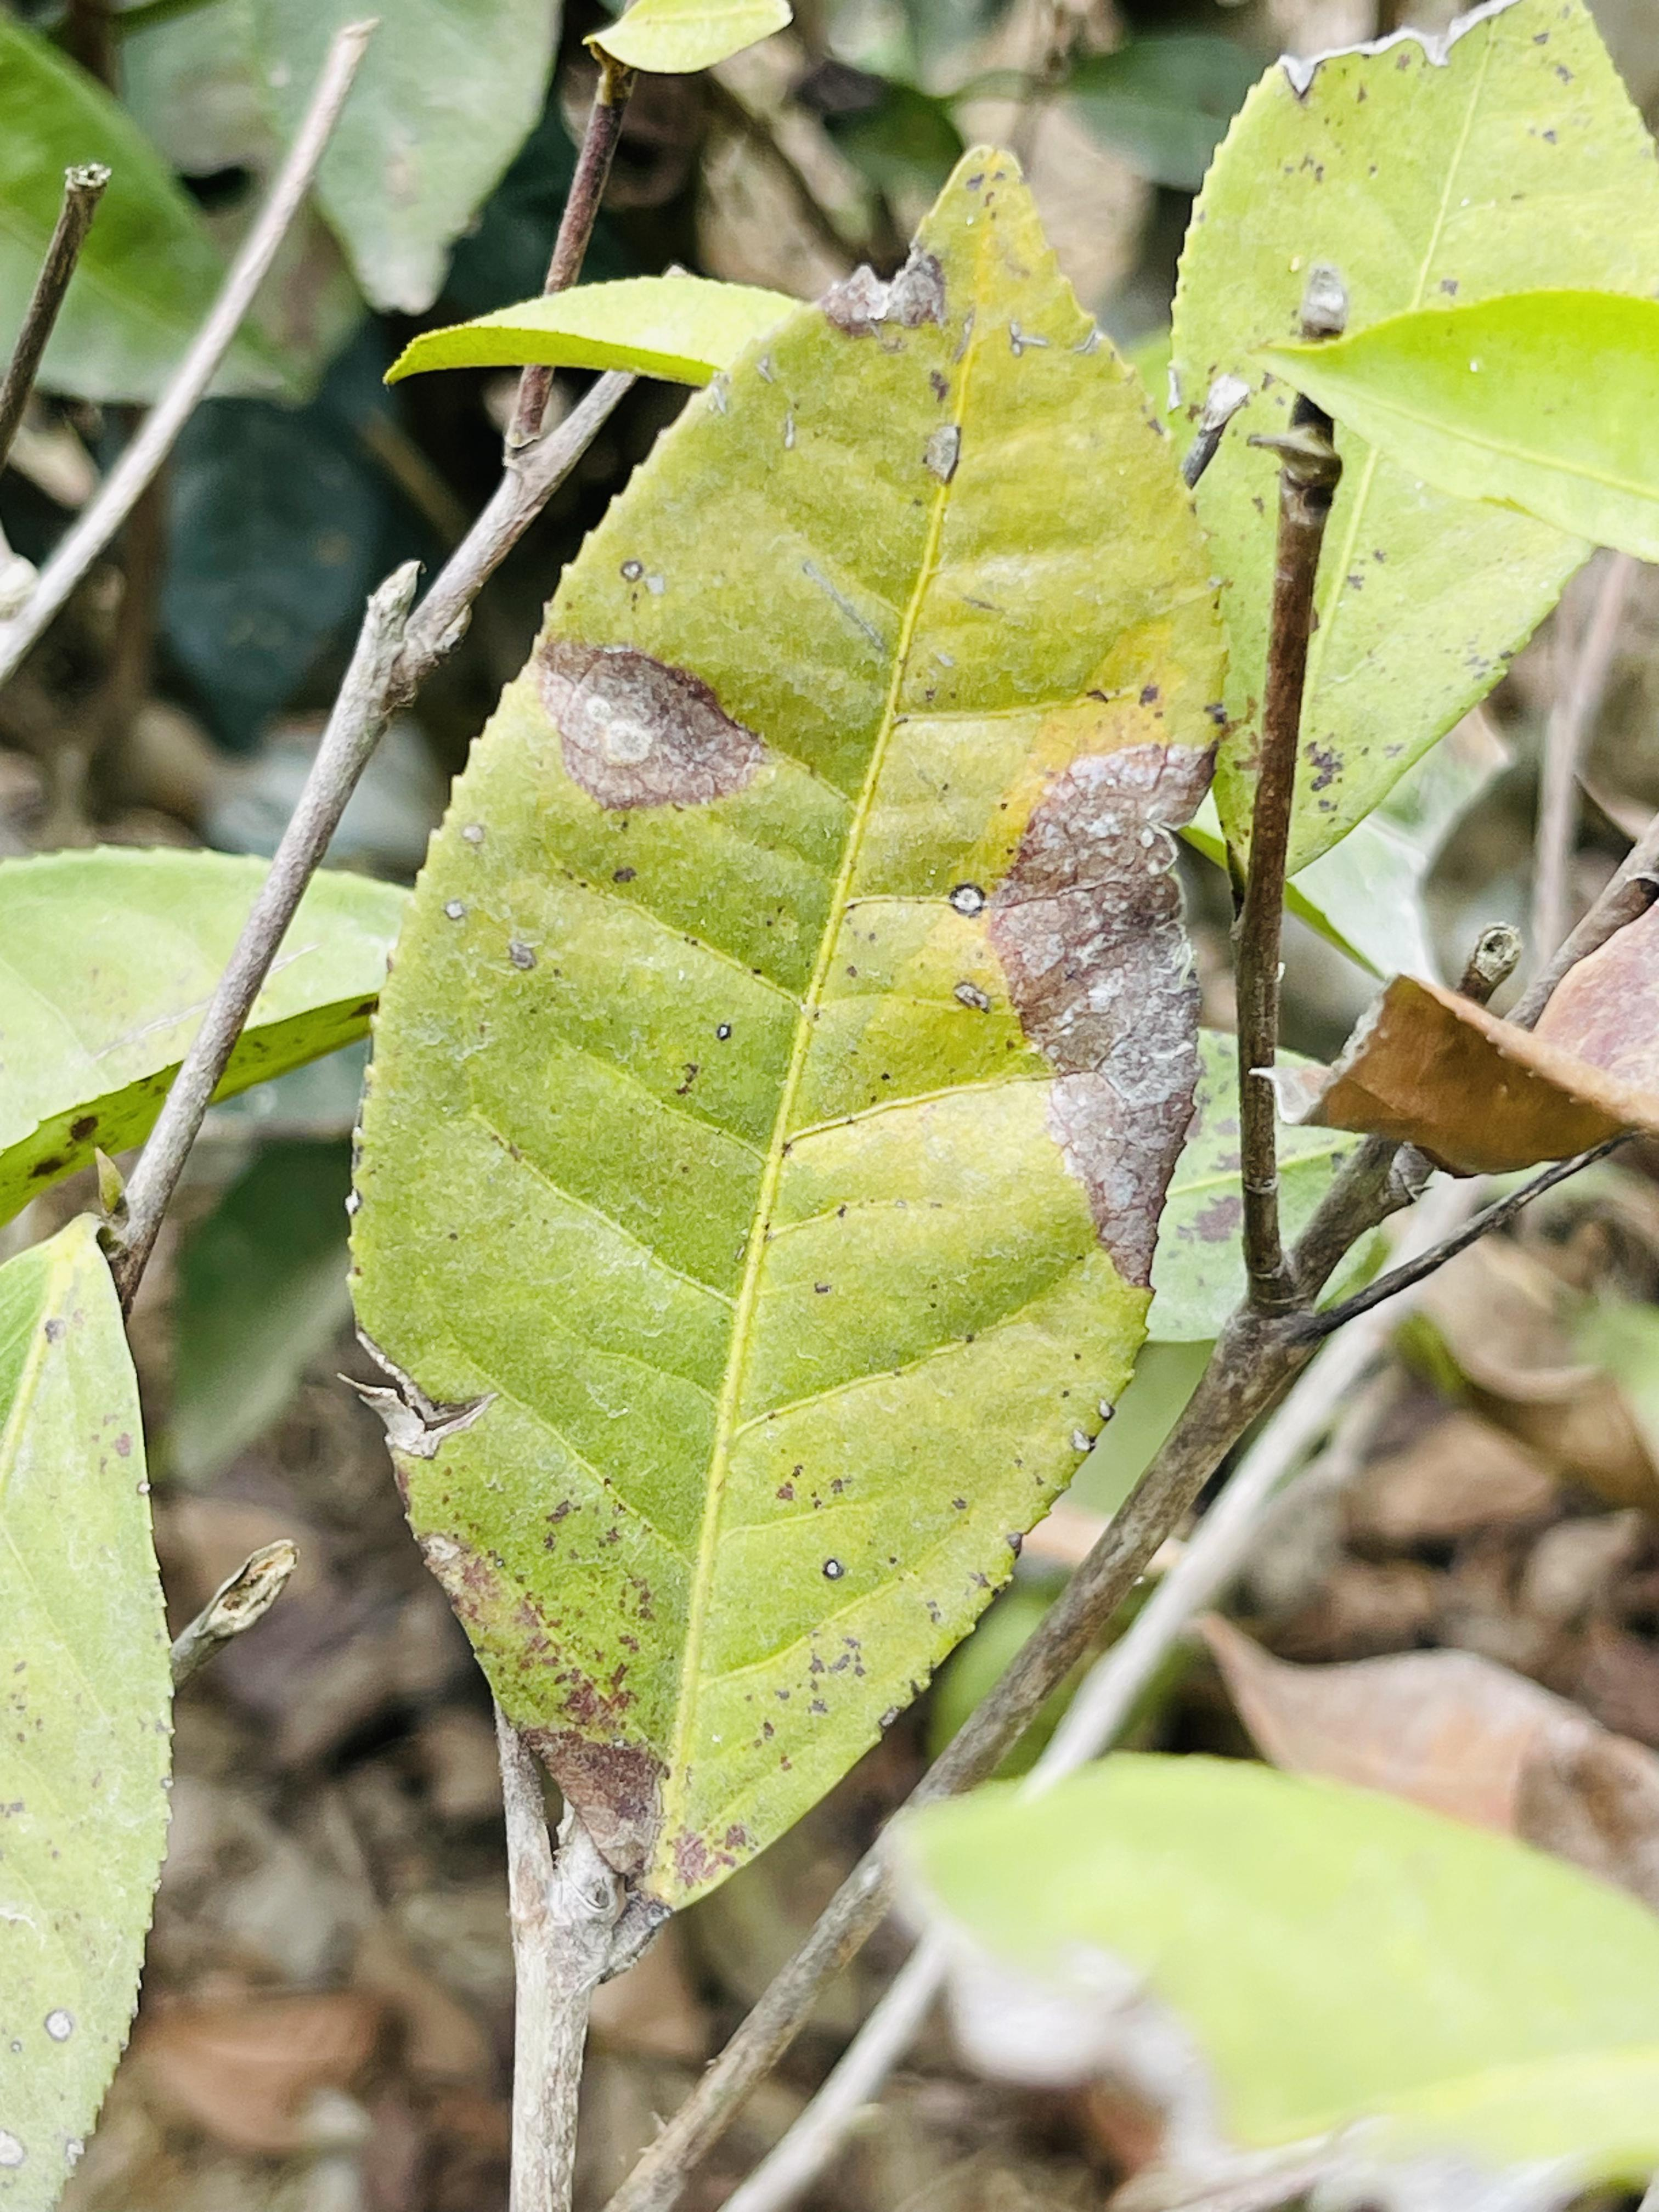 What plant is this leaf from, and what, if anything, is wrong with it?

tea, blight
